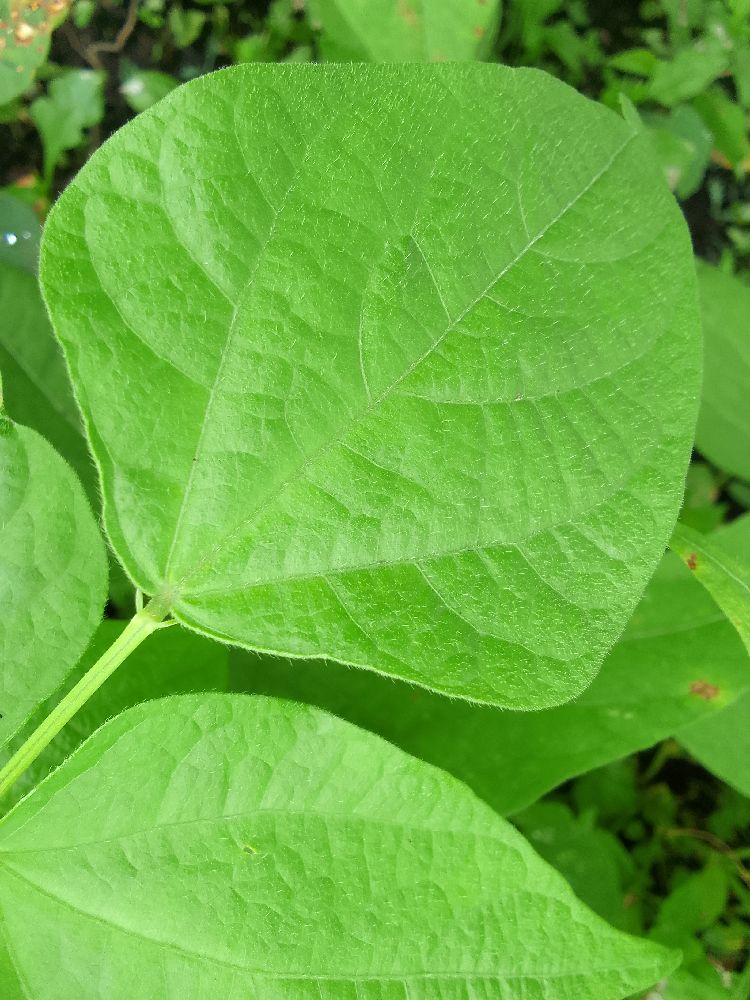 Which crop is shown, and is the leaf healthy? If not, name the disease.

common bean, healthy
